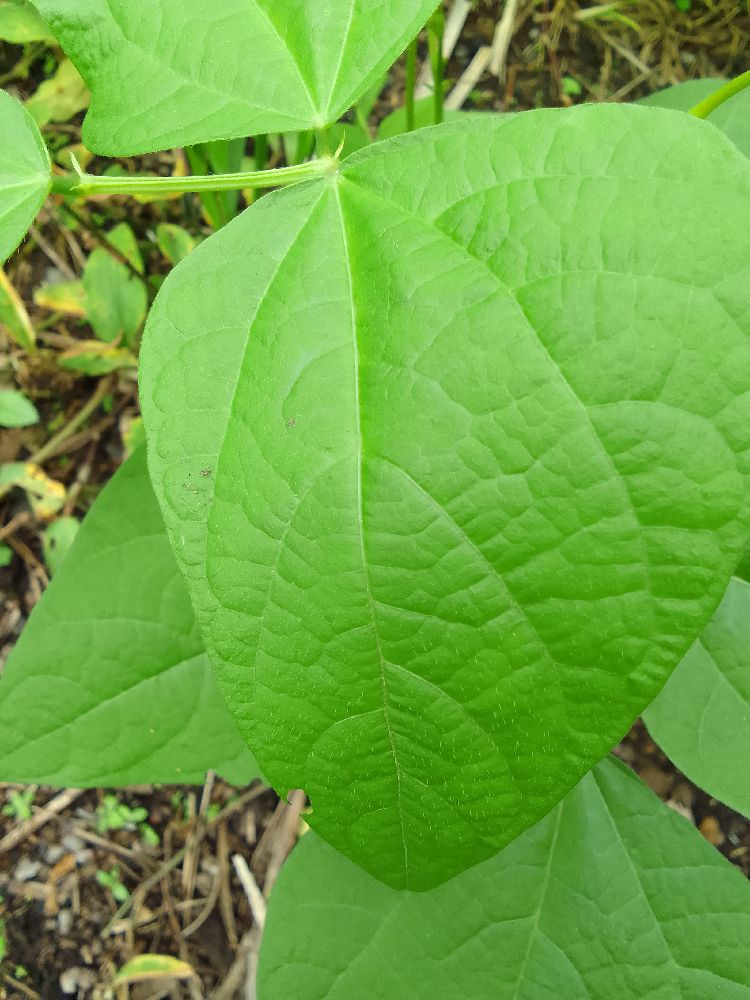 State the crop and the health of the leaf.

common bean, healthy
